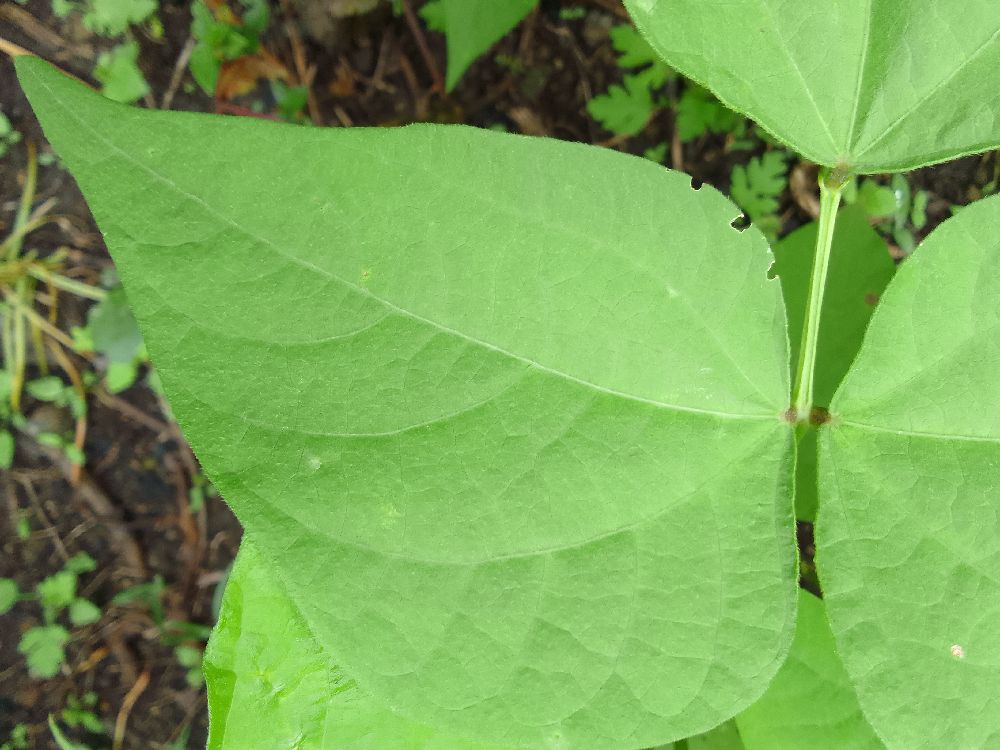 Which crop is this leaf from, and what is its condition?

common bean, healthy
